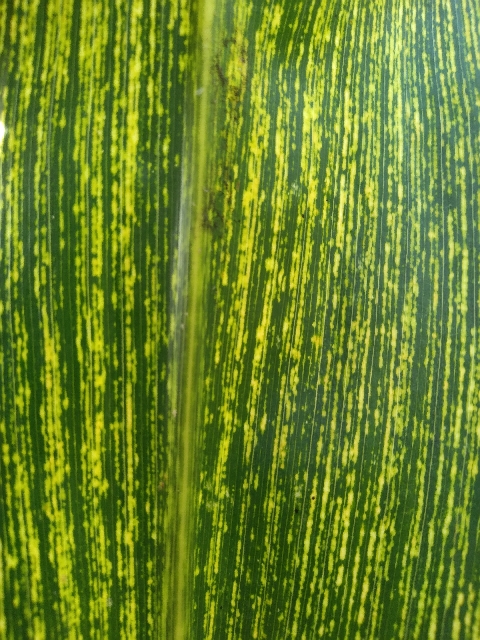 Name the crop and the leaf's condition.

maize, maize streak virus
